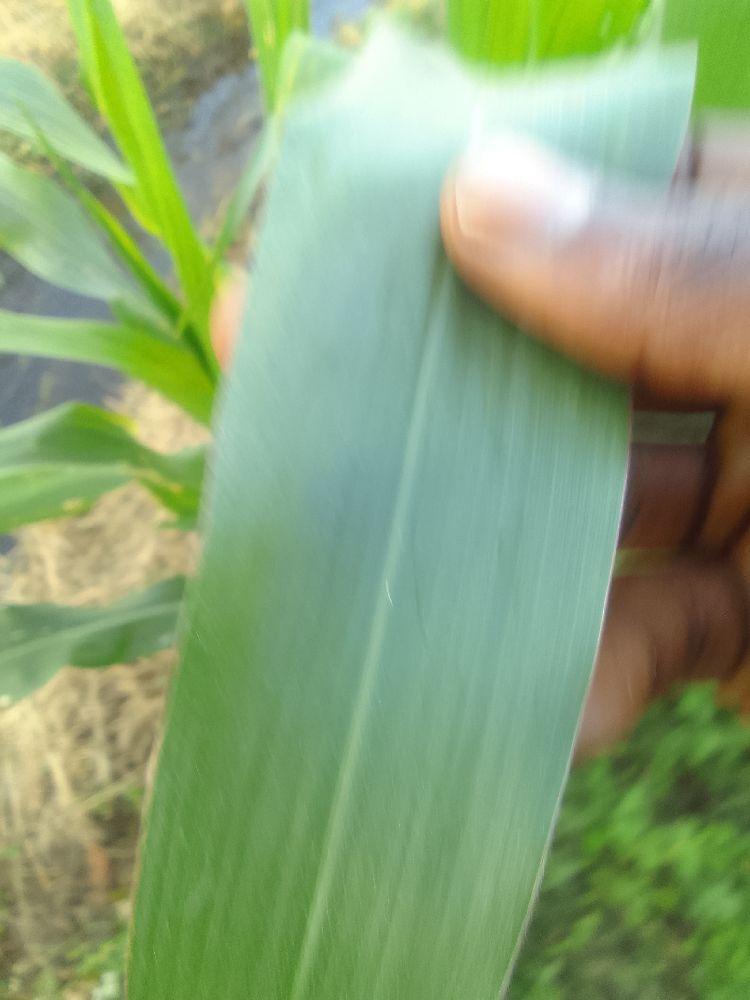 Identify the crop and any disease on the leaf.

maize, healthy
